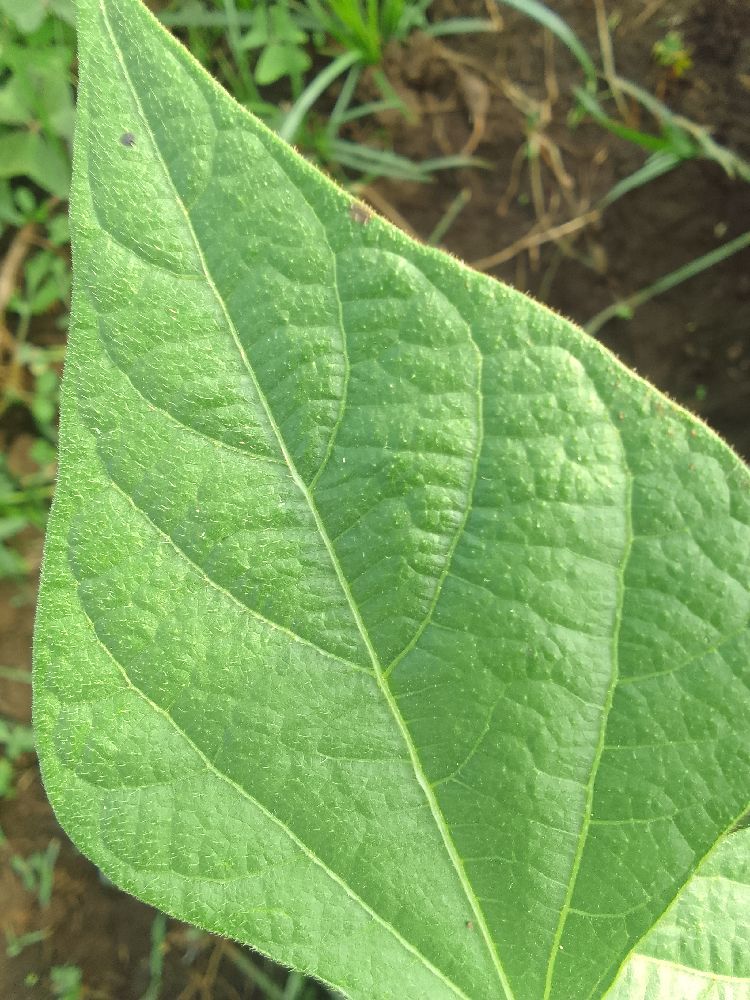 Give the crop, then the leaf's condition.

common bean, healthy
